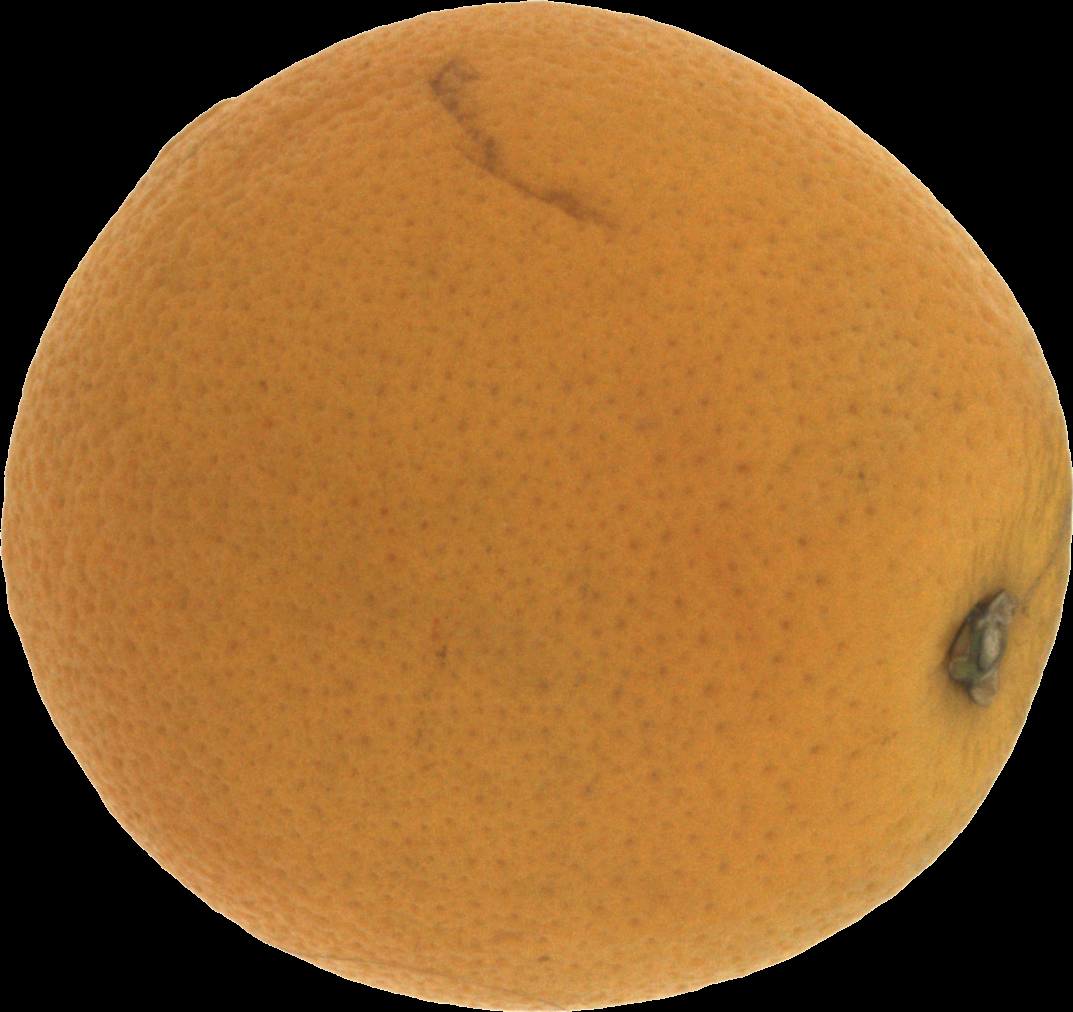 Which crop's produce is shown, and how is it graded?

orange, bad
